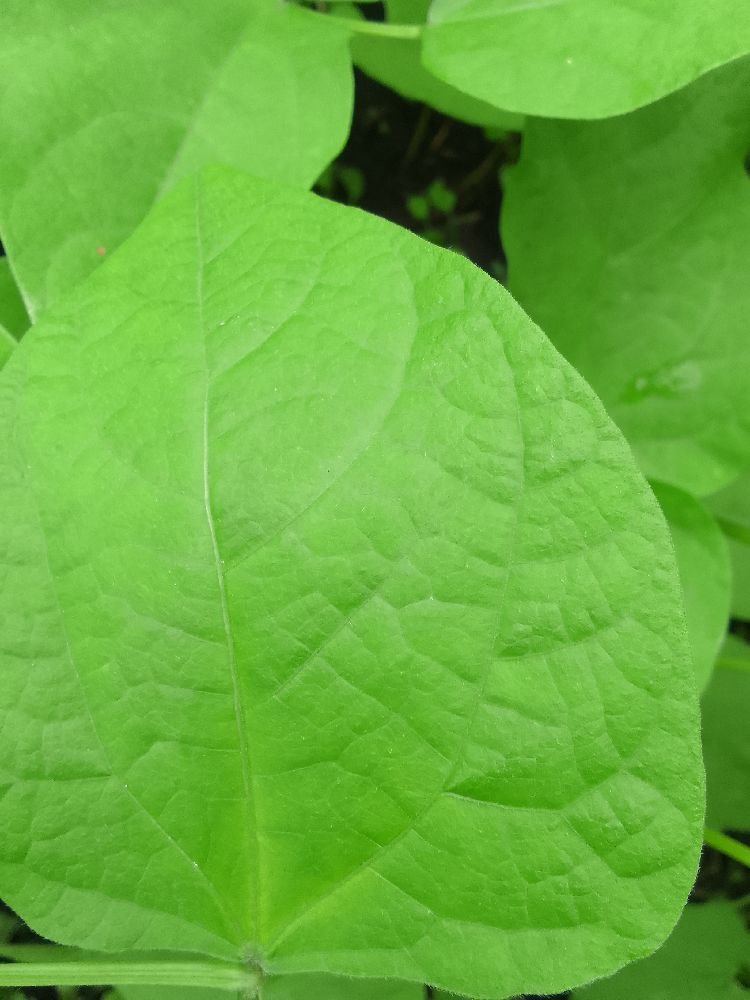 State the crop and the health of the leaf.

common bean, healthy
